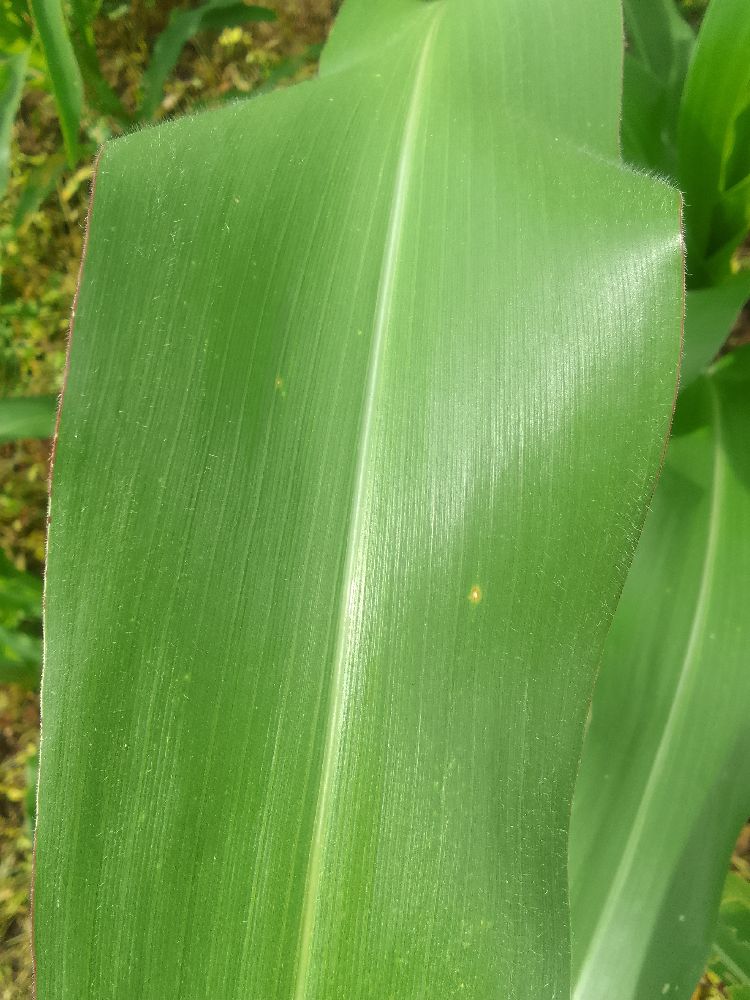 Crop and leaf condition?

maize, healthy
